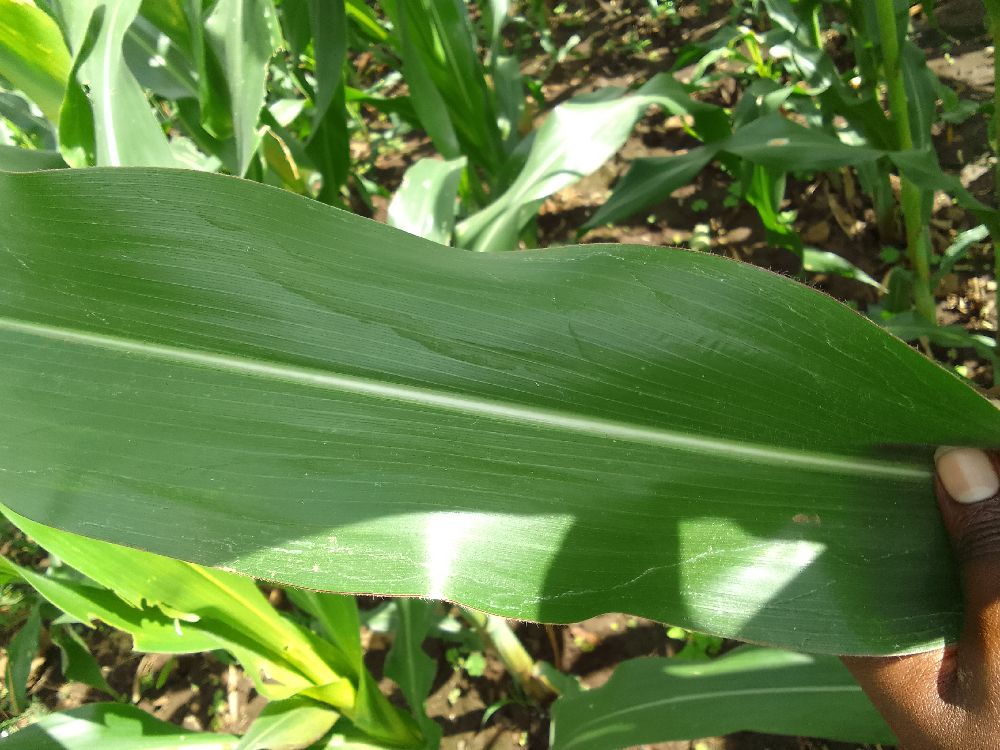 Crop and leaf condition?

maize, healthy
